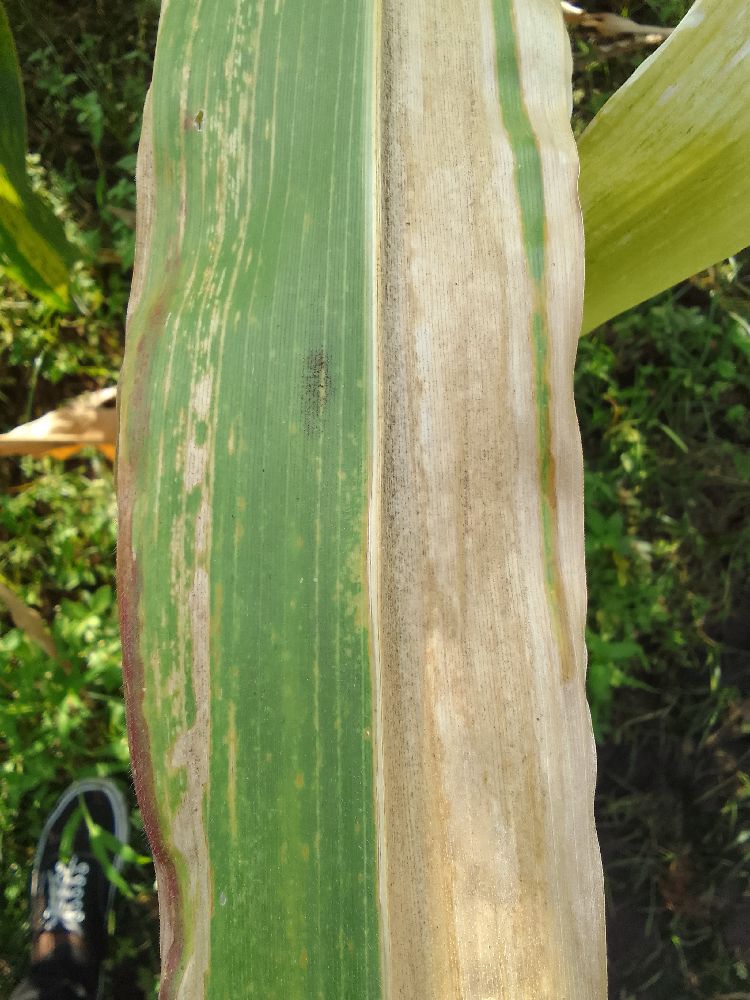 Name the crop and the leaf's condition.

maize, maize lethal necrosis
